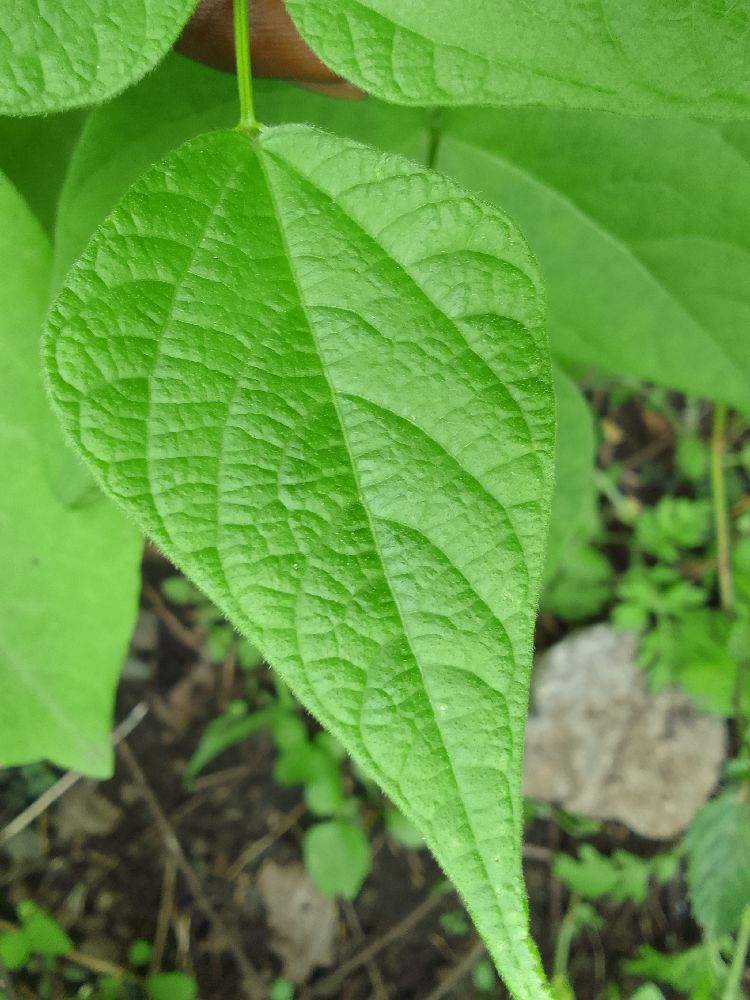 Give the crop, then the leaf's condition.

common bean, healthy
